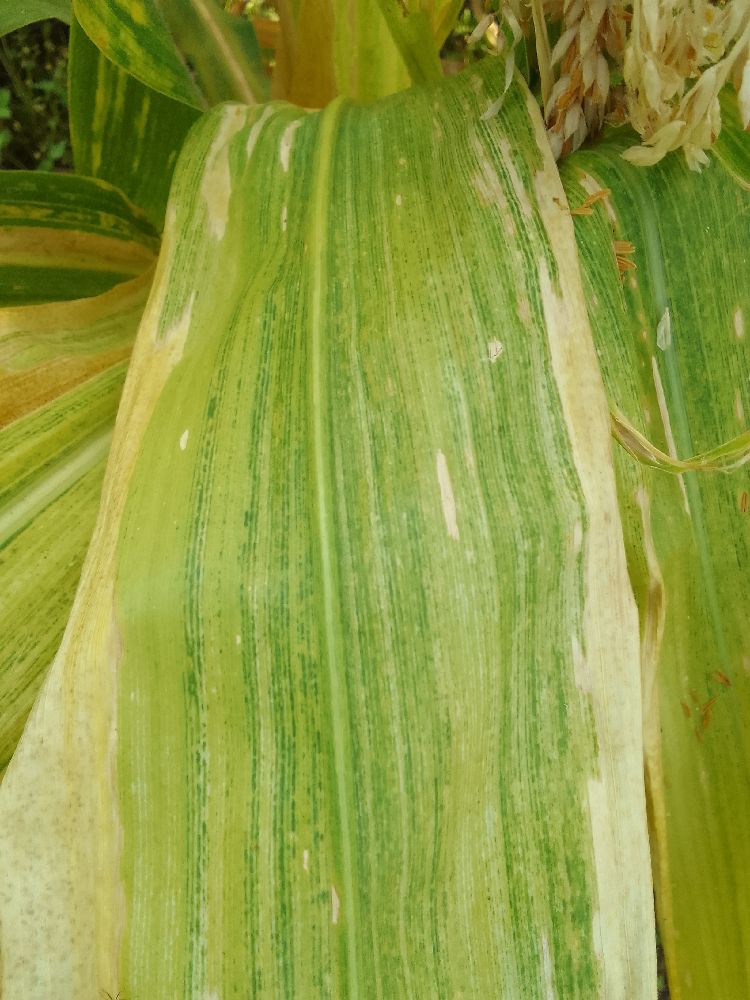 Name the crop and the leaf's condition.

maize, maize lethal necrosis
